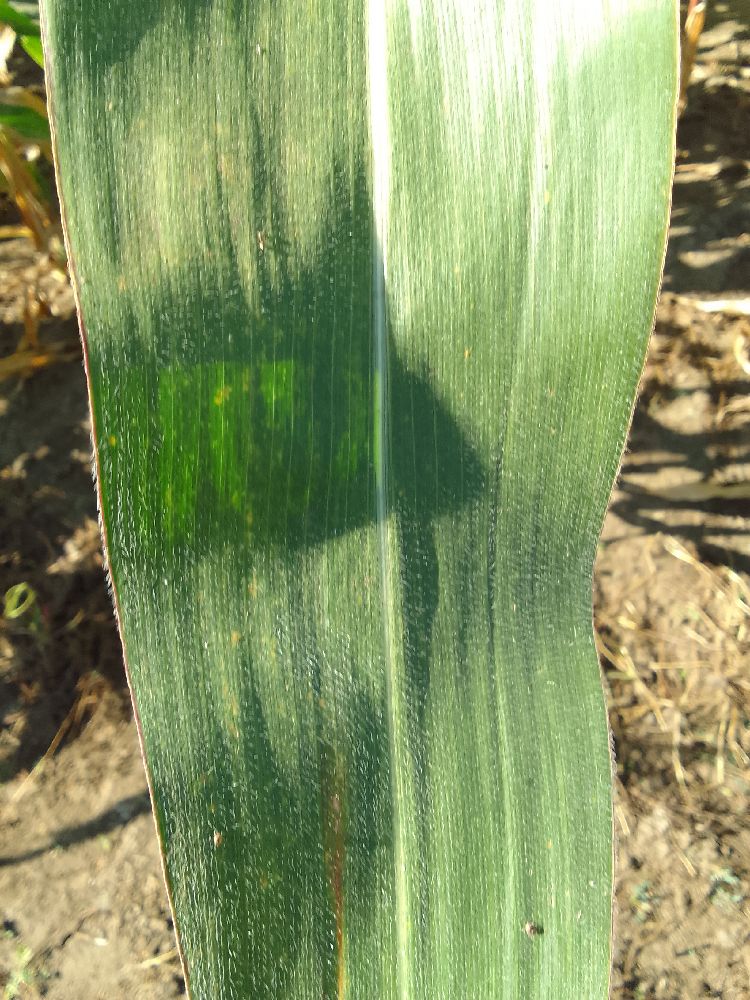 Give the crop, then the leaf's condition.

maize, healthy
